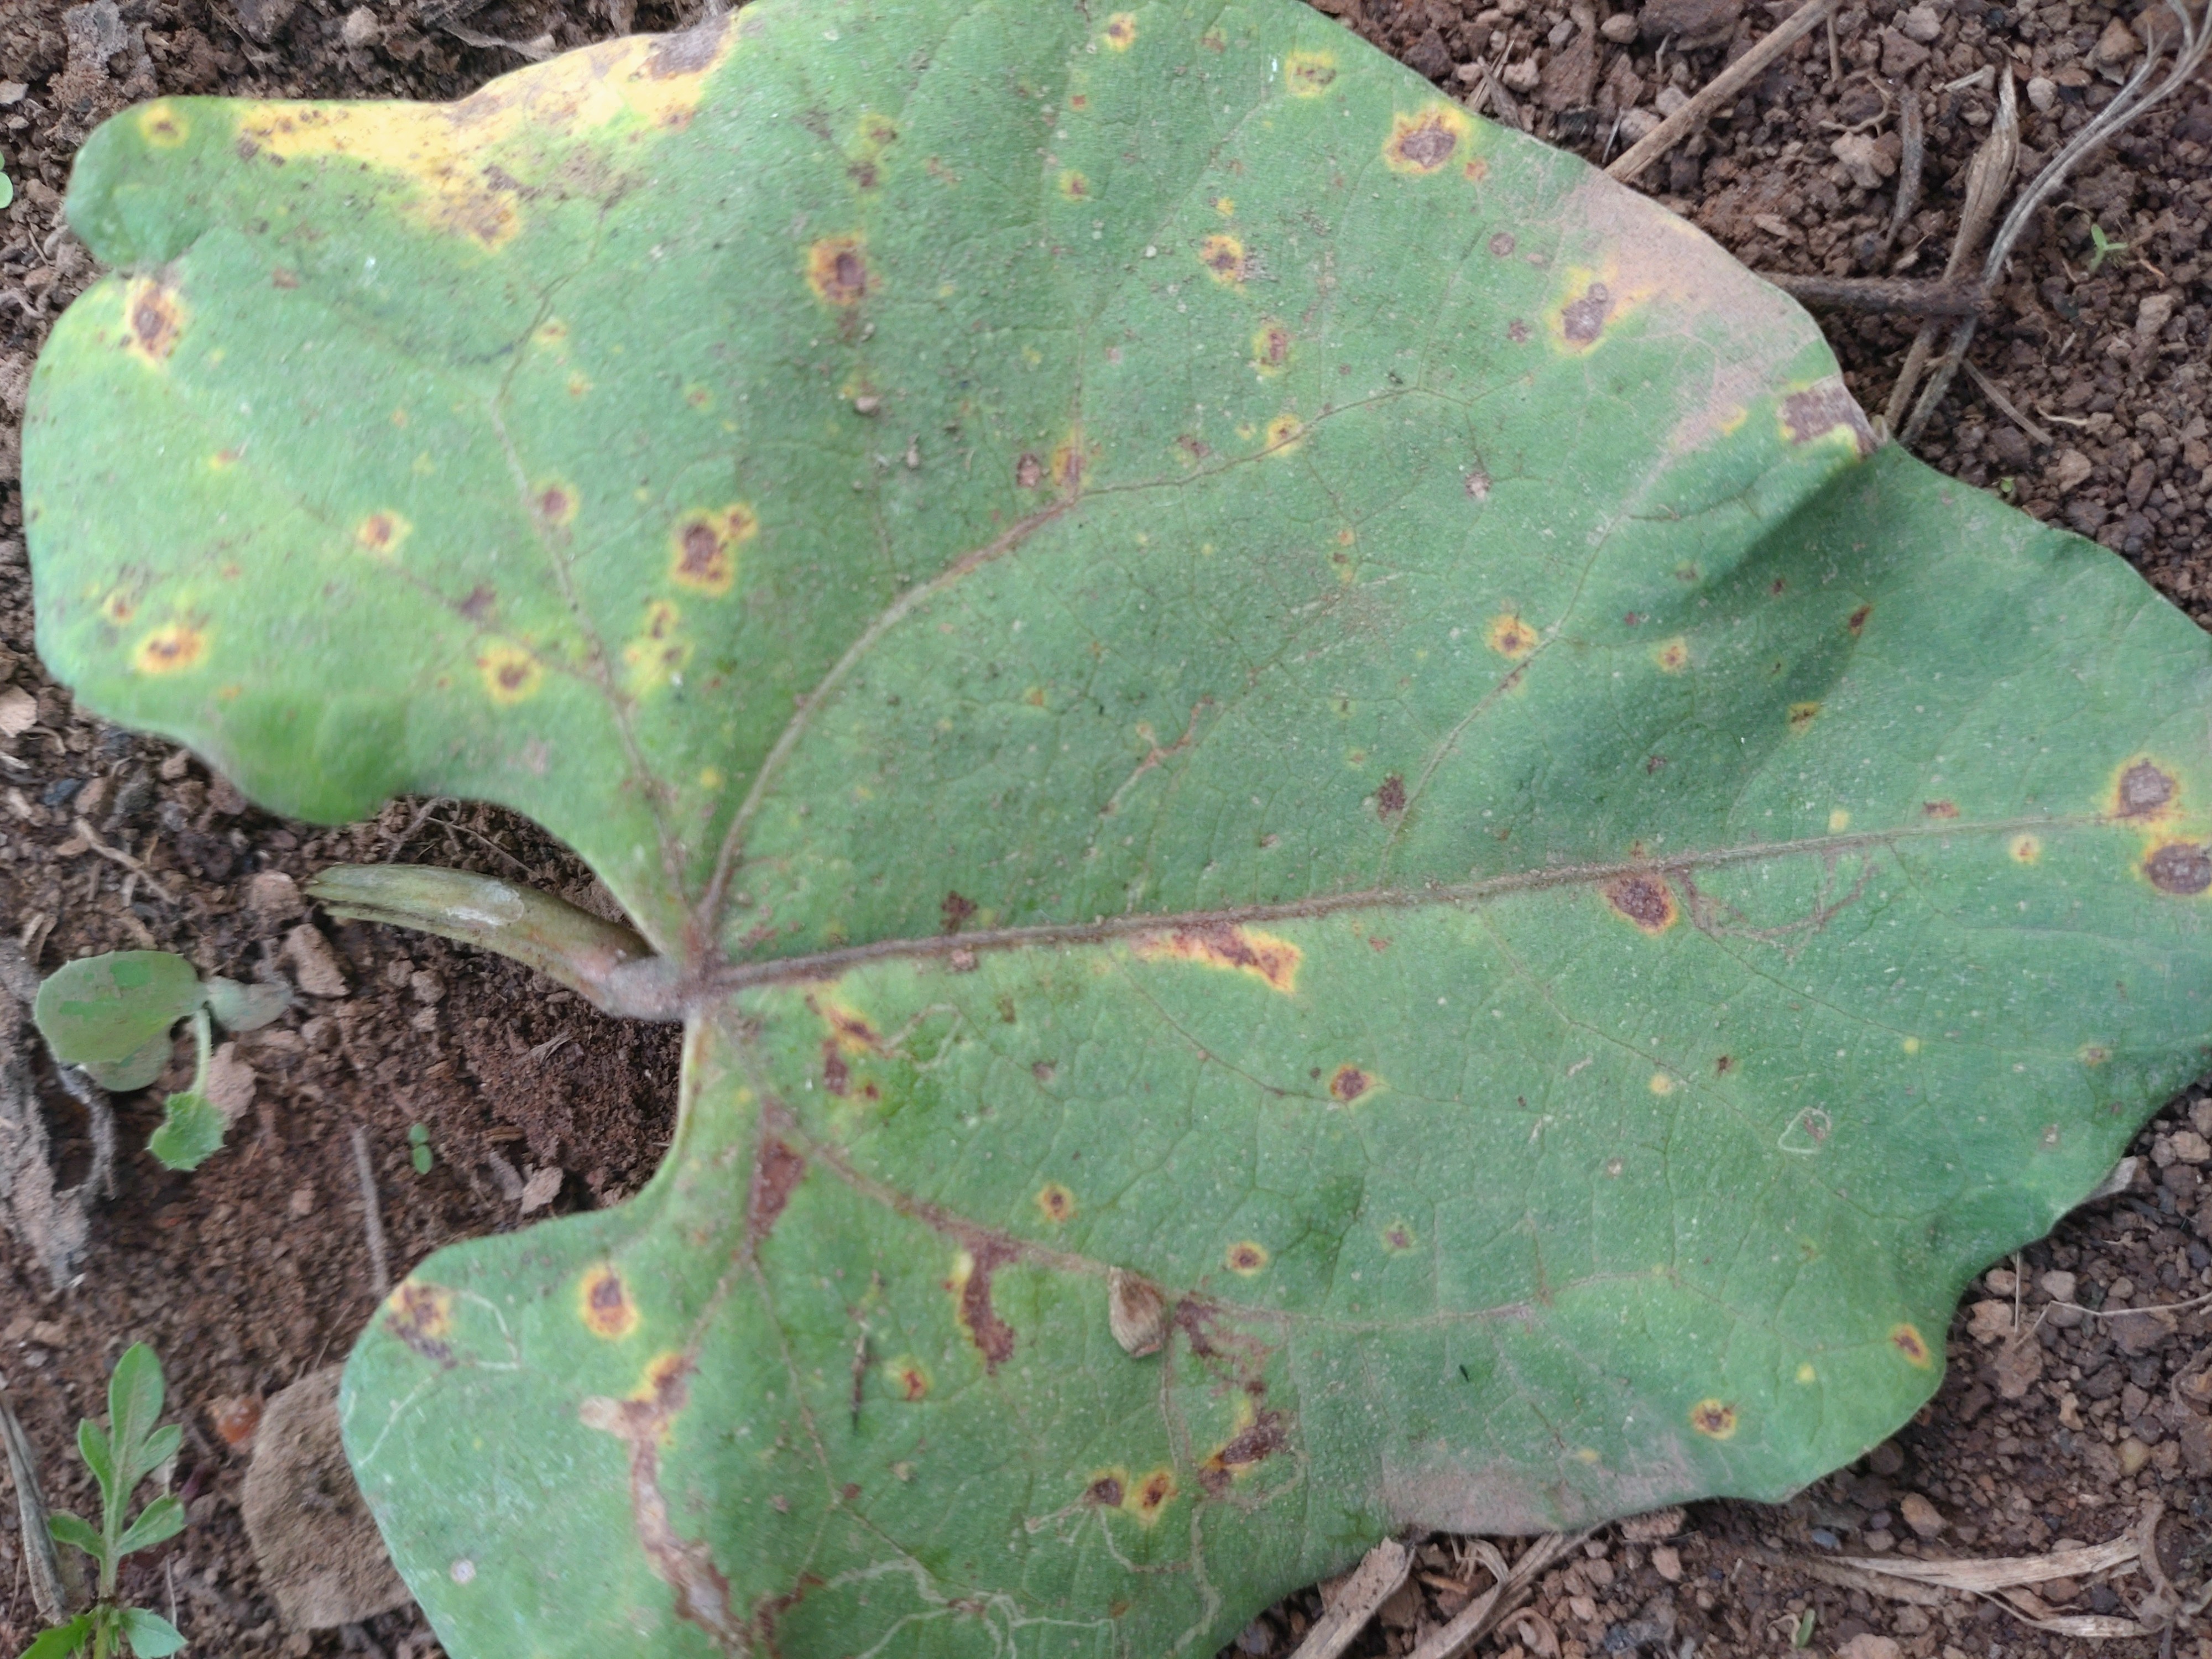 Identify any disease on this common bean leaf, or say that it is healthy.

rust
